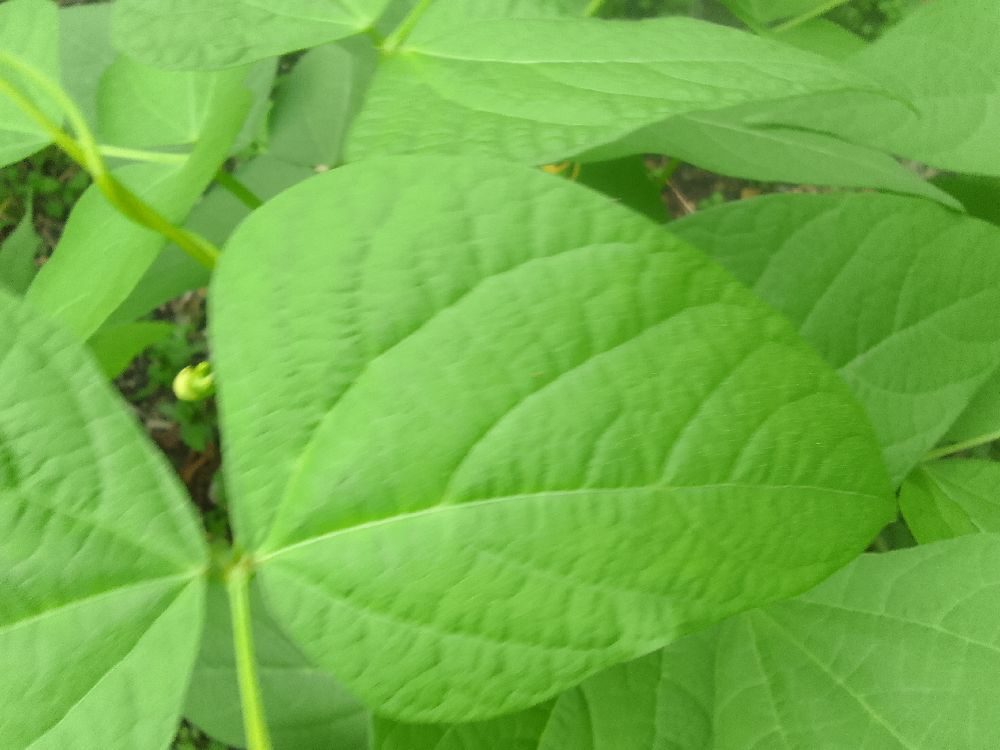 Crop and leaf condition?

common bean, healthy
